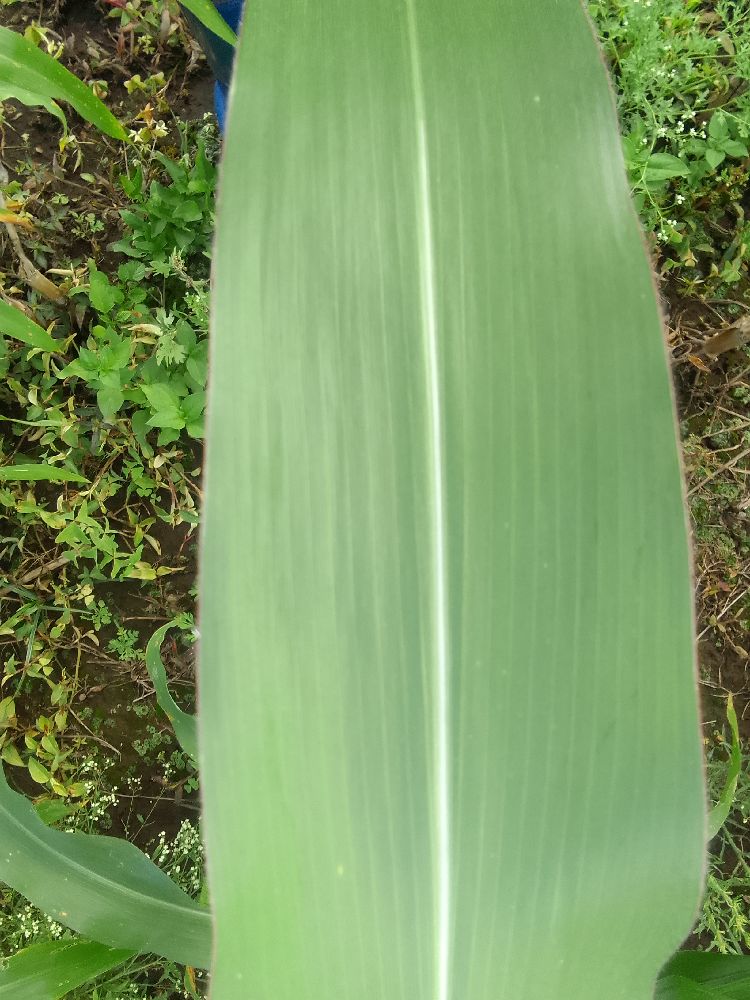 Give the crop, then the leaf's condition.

maize, healthy
